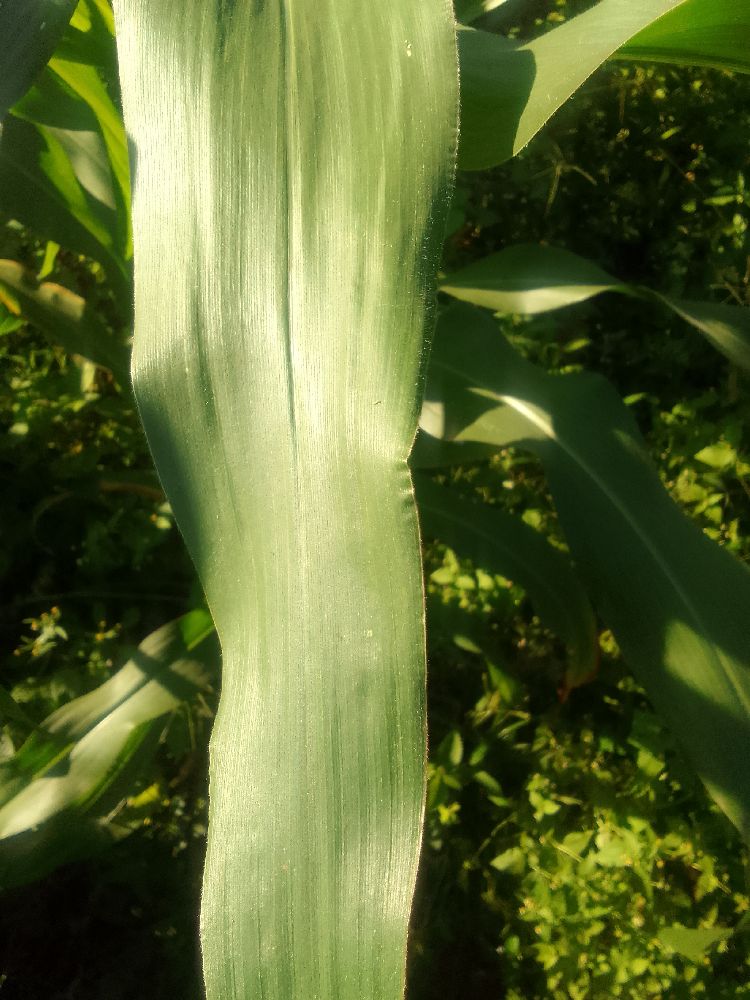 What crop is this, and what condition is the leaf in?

maize, healthy
